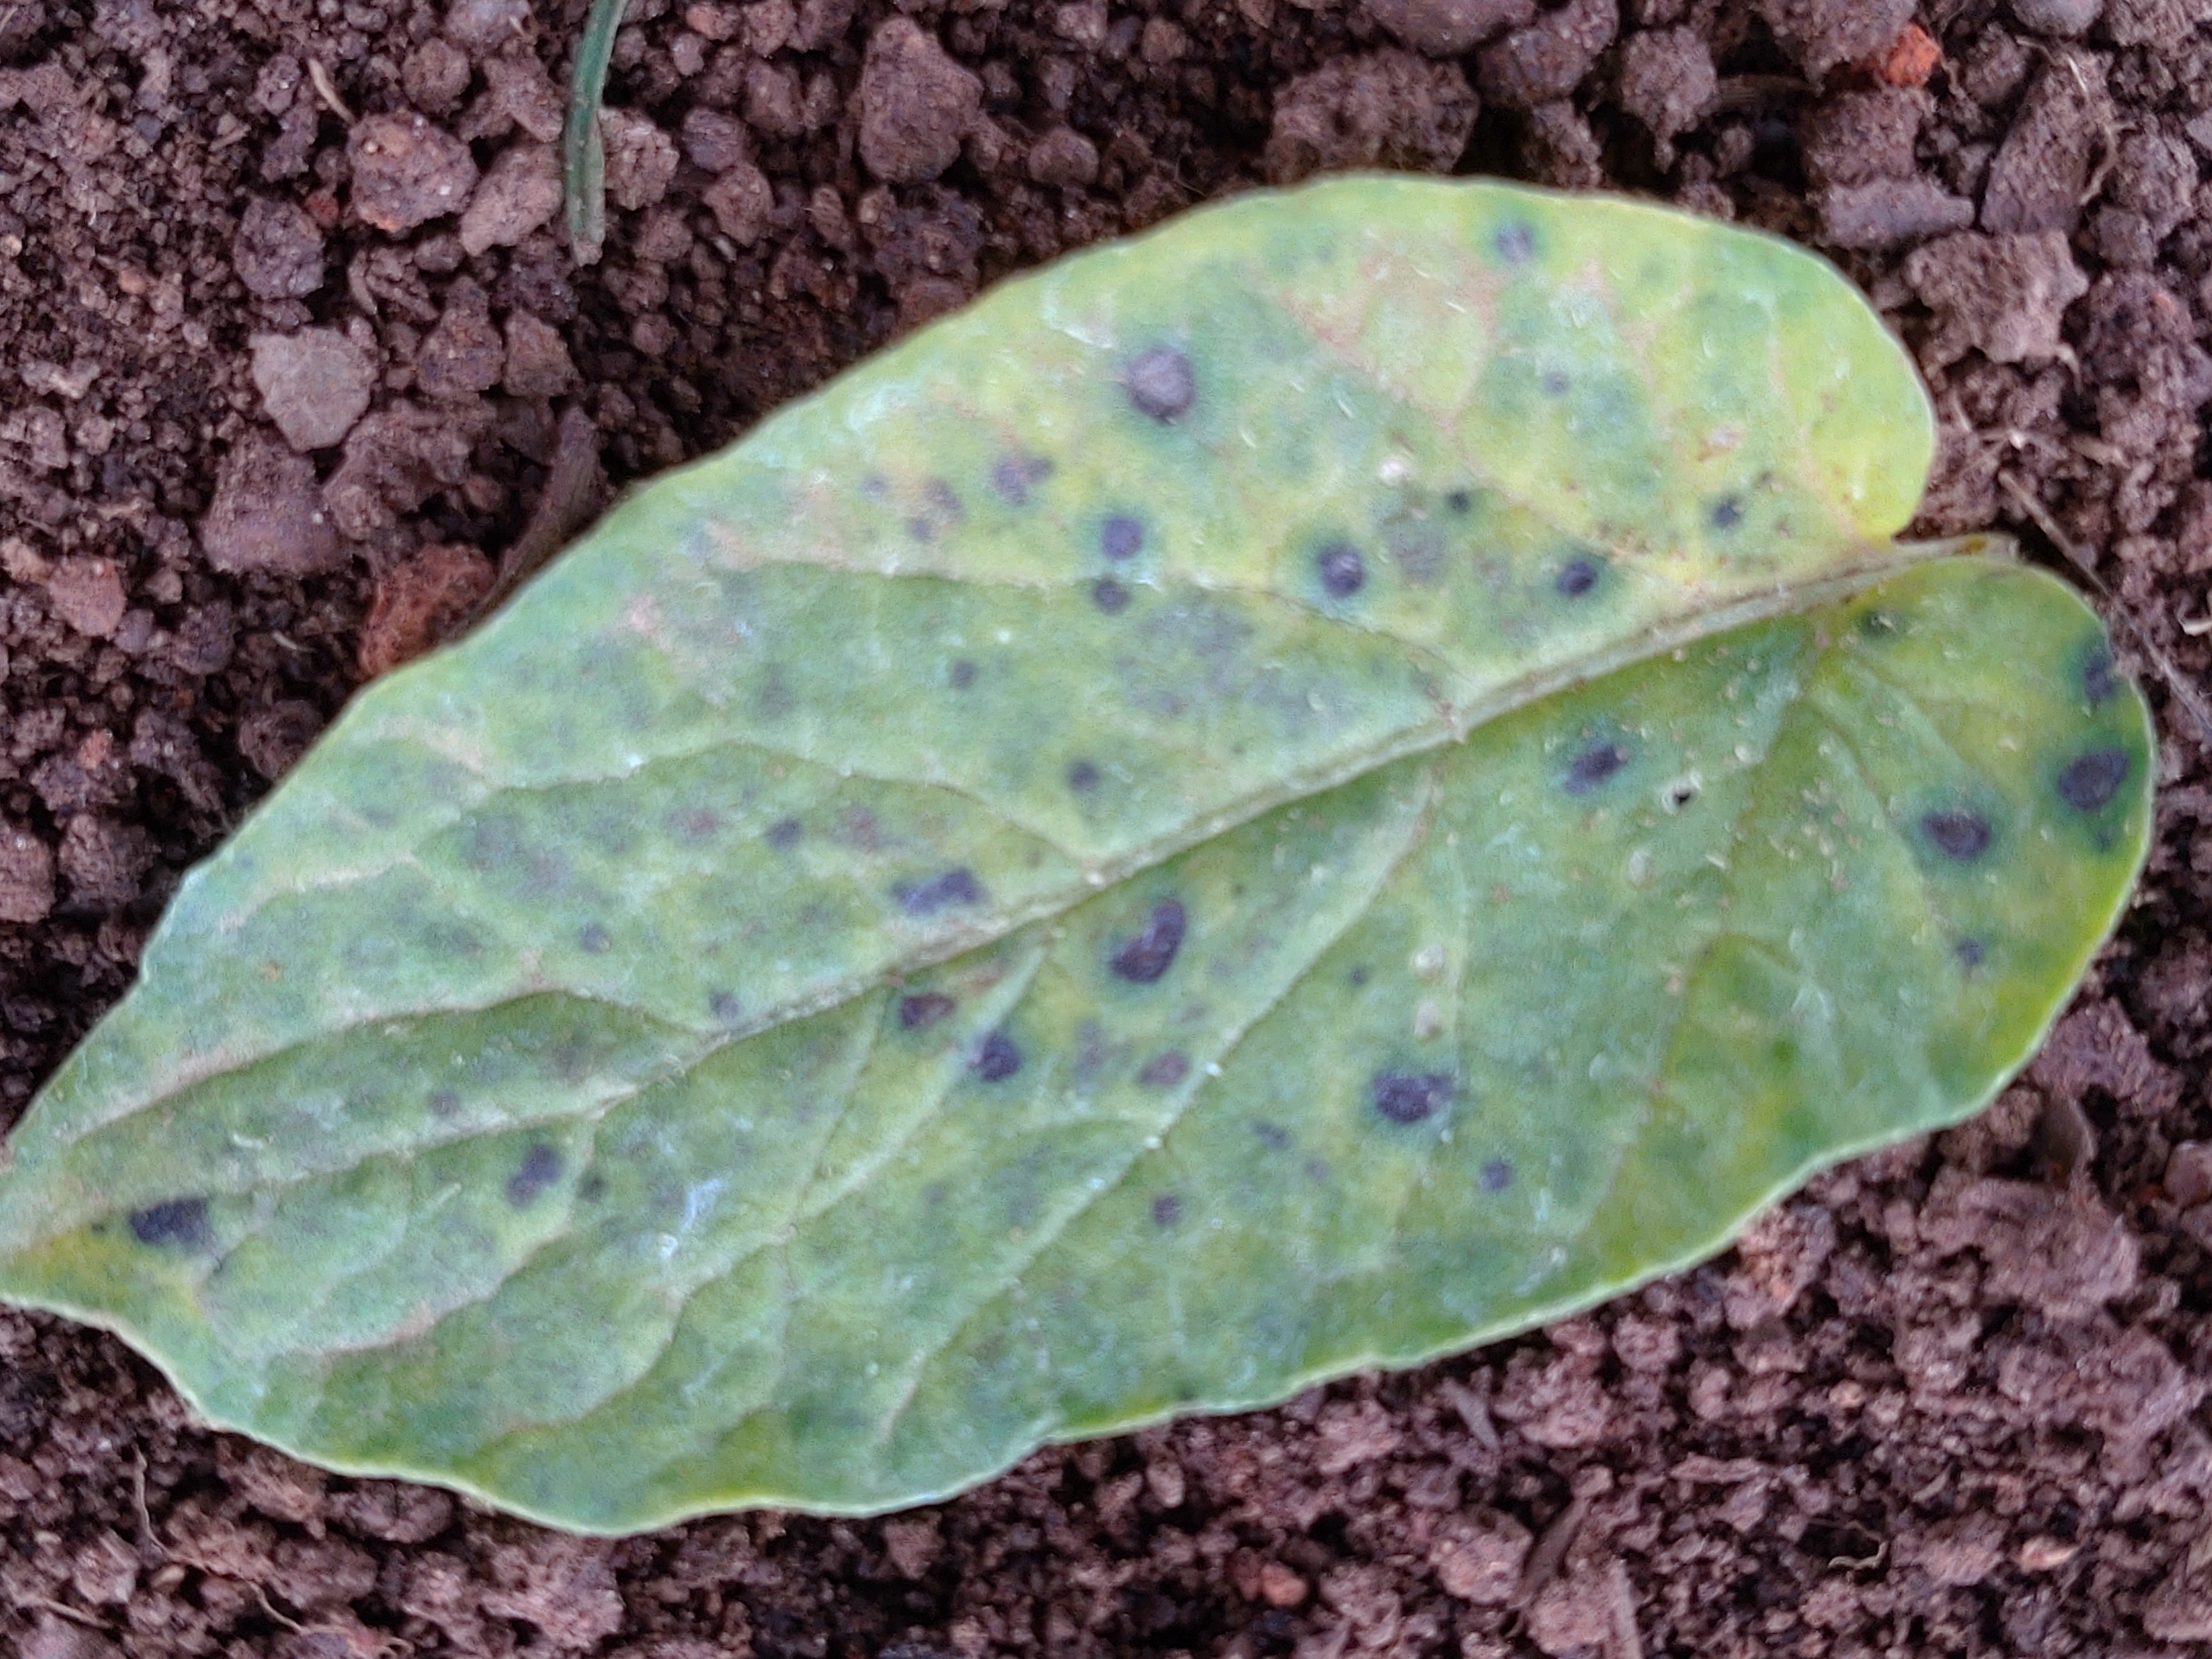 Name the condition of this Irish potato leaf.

late blight
